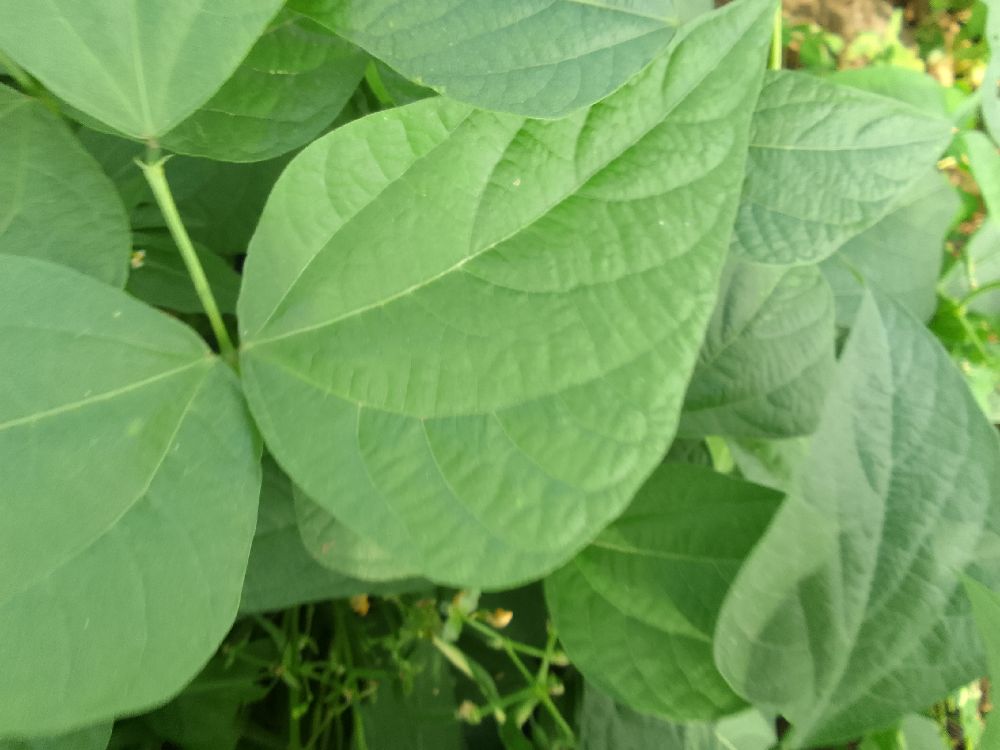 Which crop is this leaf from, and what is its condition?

common bean, healthy
